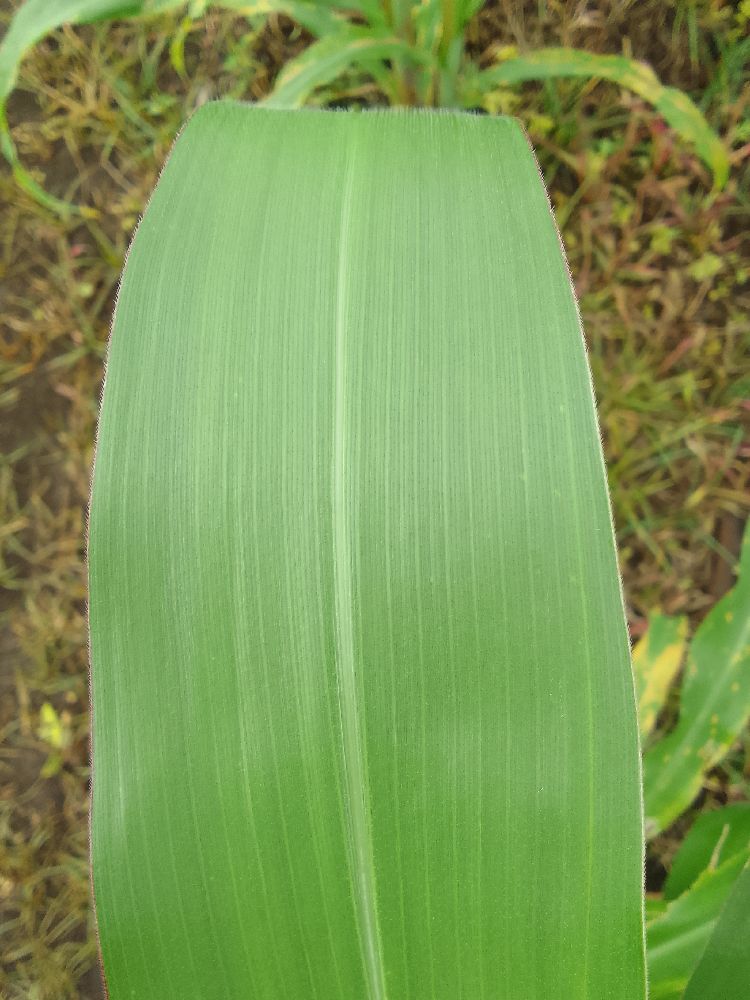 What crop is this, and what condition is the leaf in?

maize, healthy
